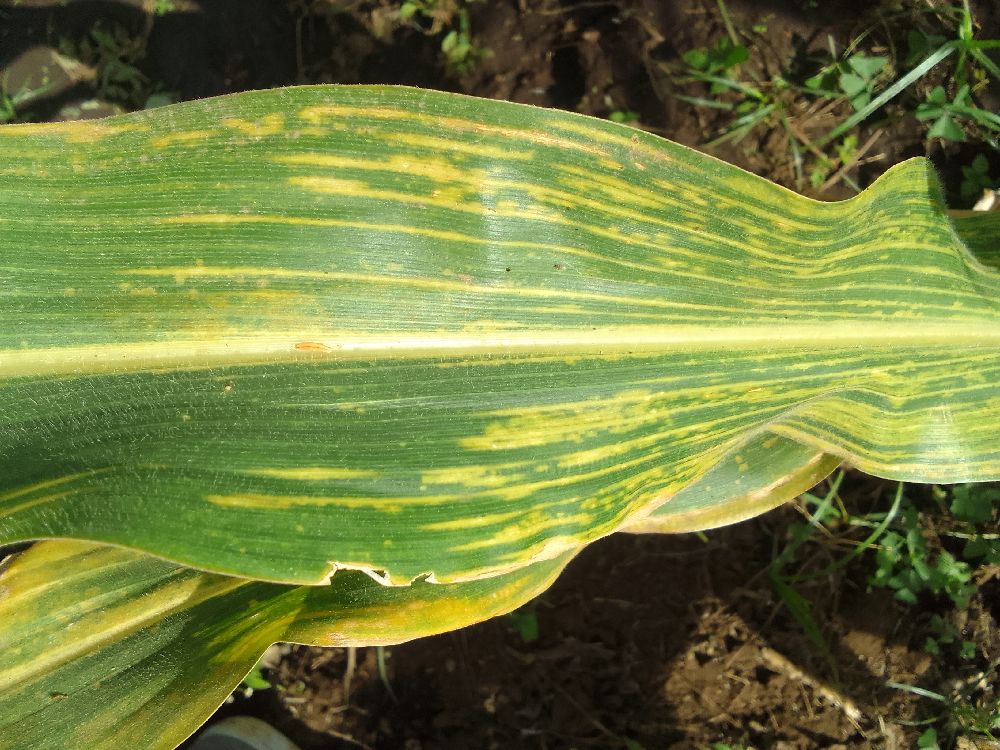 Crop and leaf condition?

maize, maize lethal necrosis
